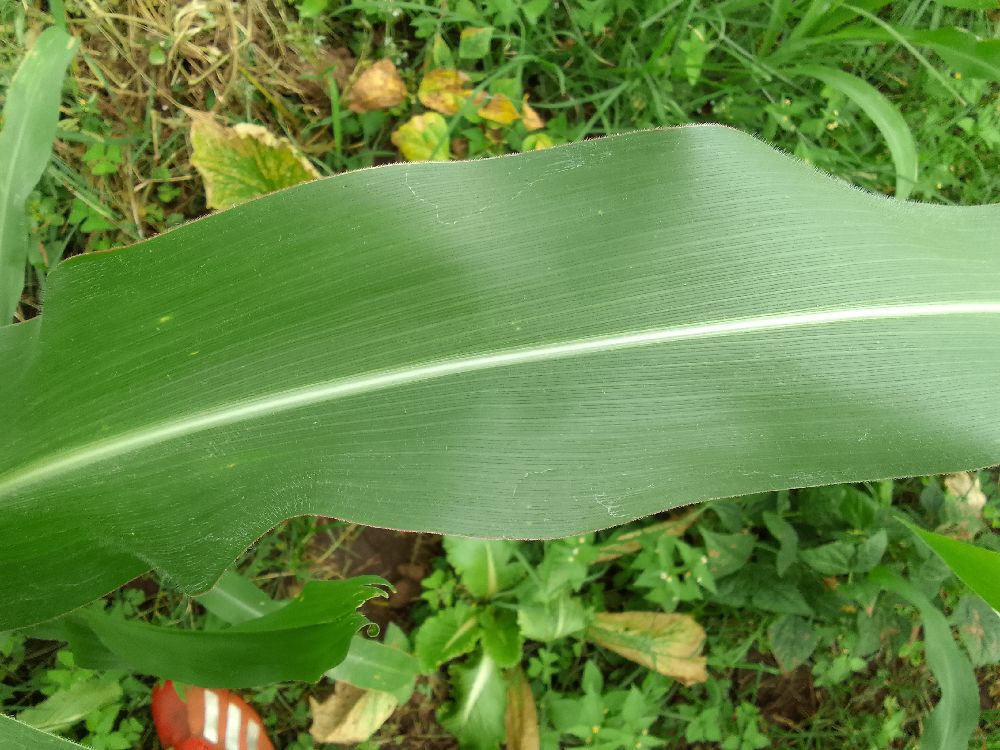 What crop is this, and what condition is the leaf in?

maize, healthy
